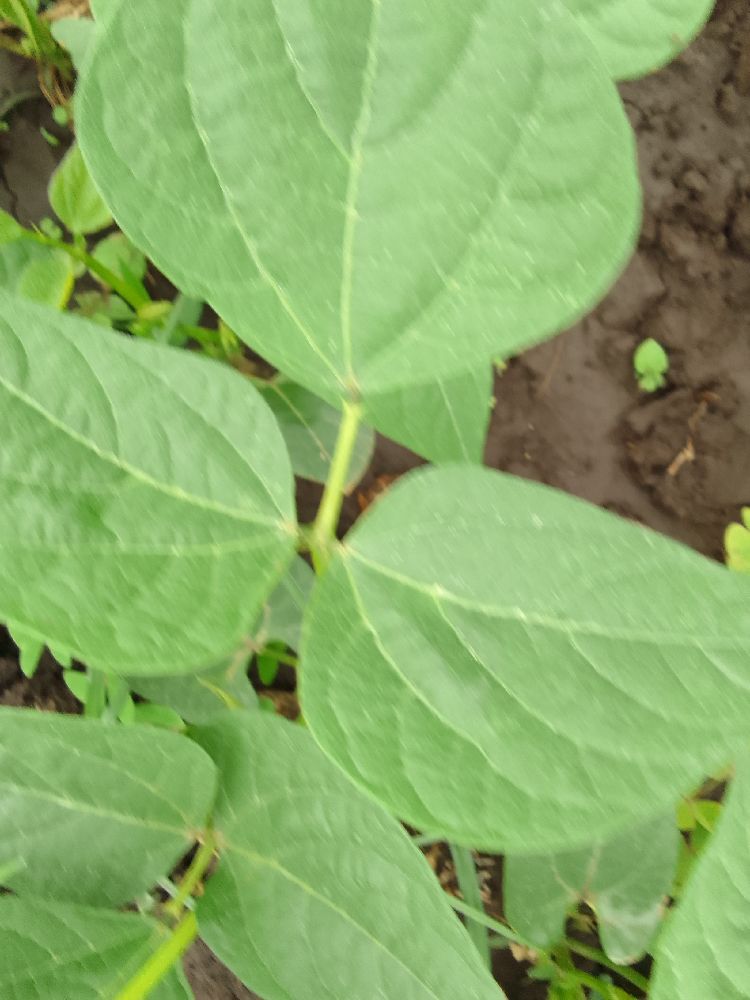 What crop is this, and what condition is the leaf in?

common bean, healthy
